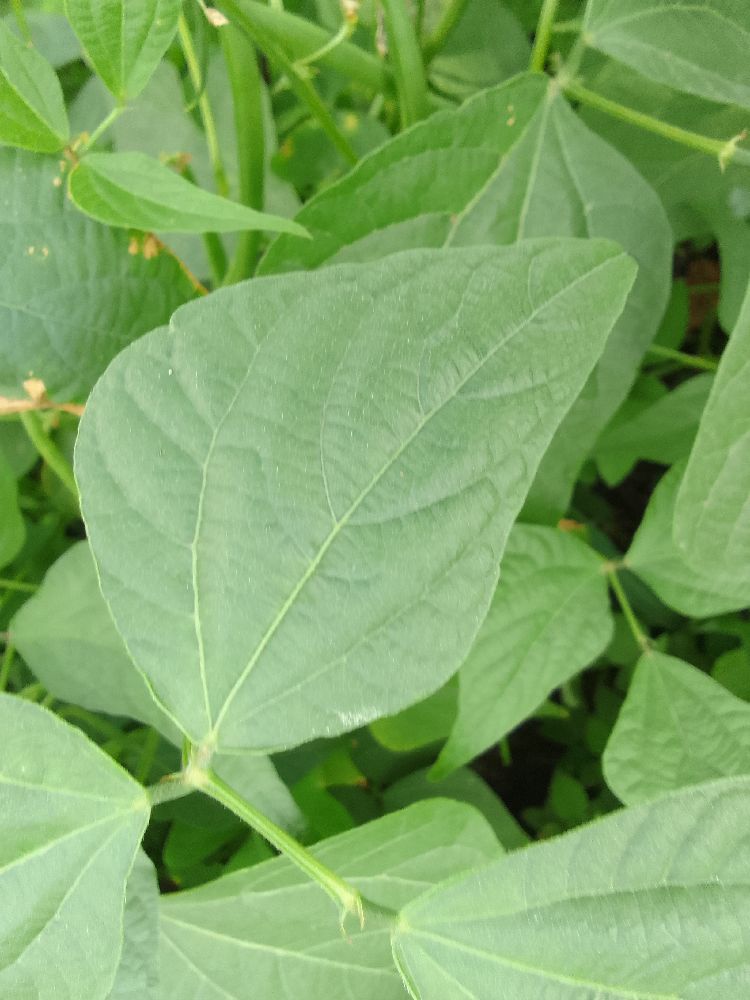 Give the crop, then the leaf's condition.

common bean, healthy
